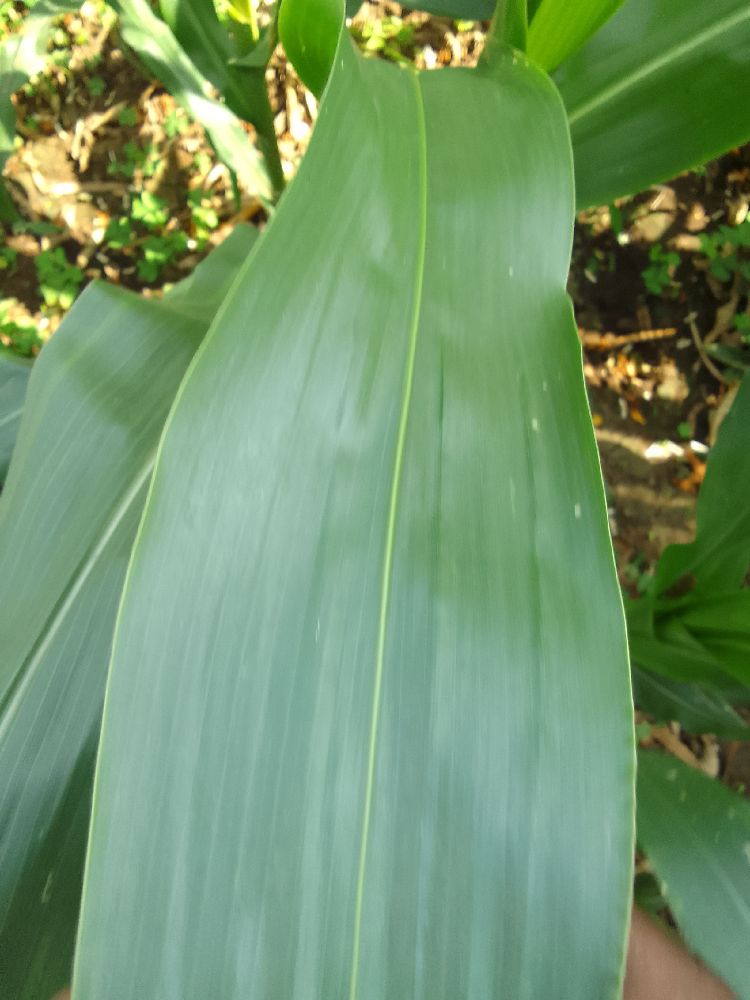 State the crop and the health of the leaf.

maize, healthy
